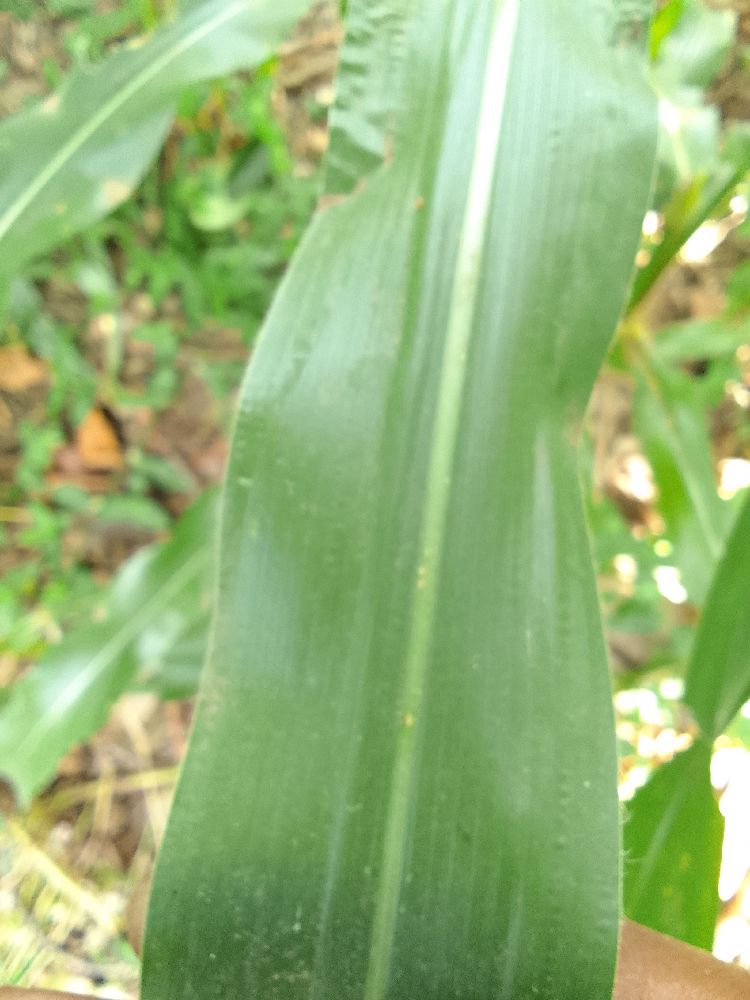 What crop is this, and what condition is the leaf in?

maize, healthy
